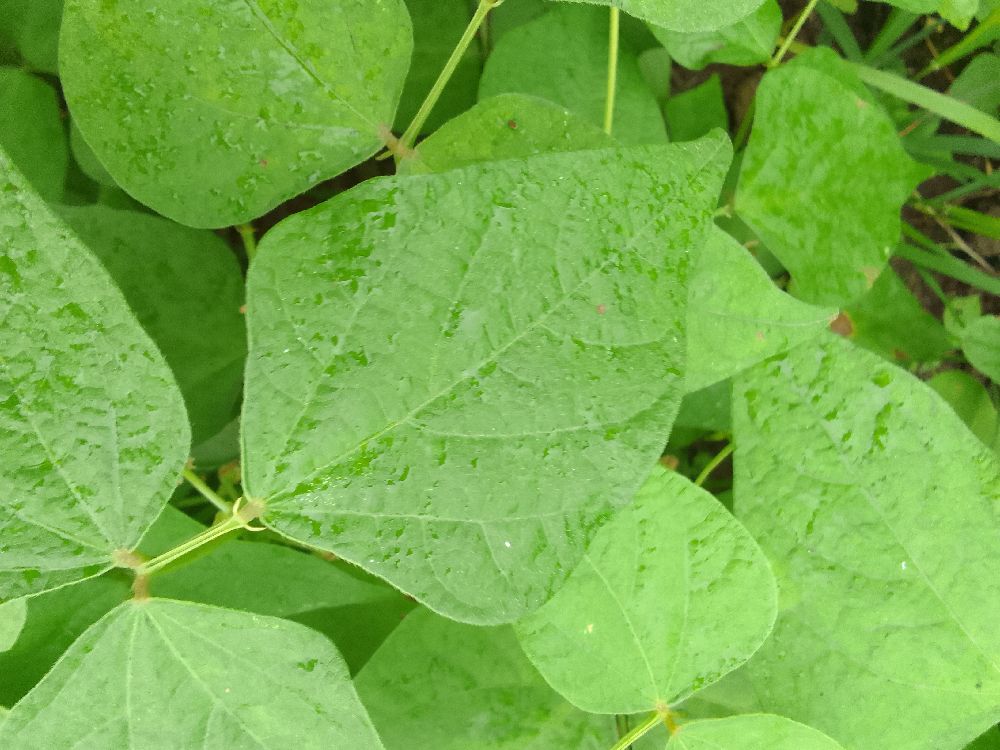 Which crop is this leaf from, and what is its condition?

common bean, healthy
